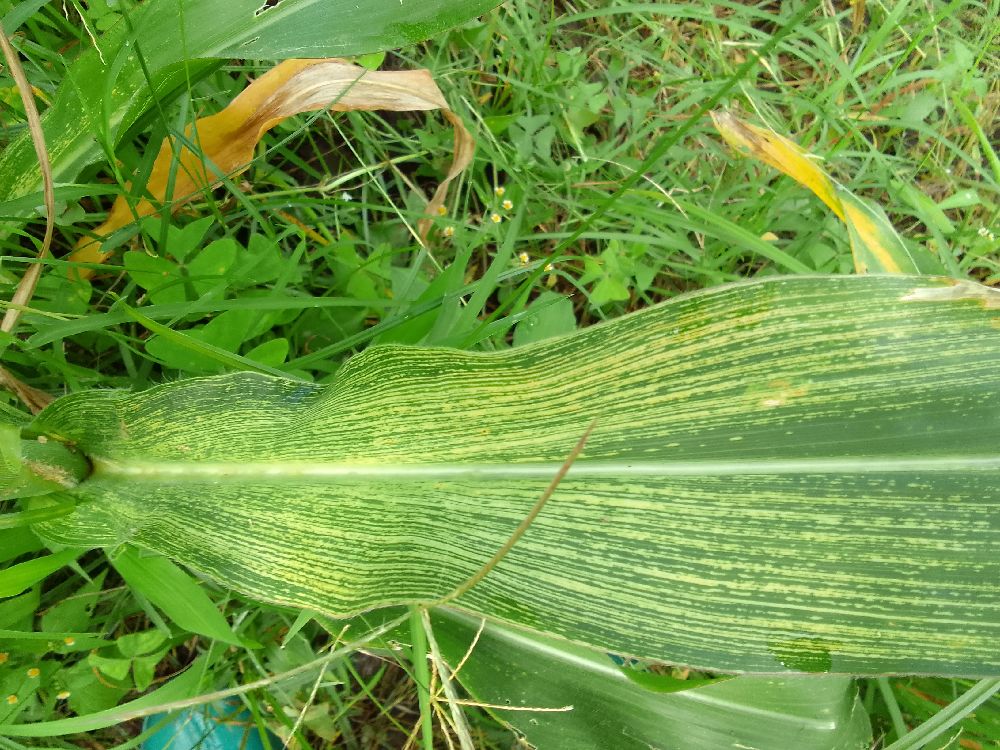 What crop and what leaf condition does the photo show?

maize, maize streak virus
